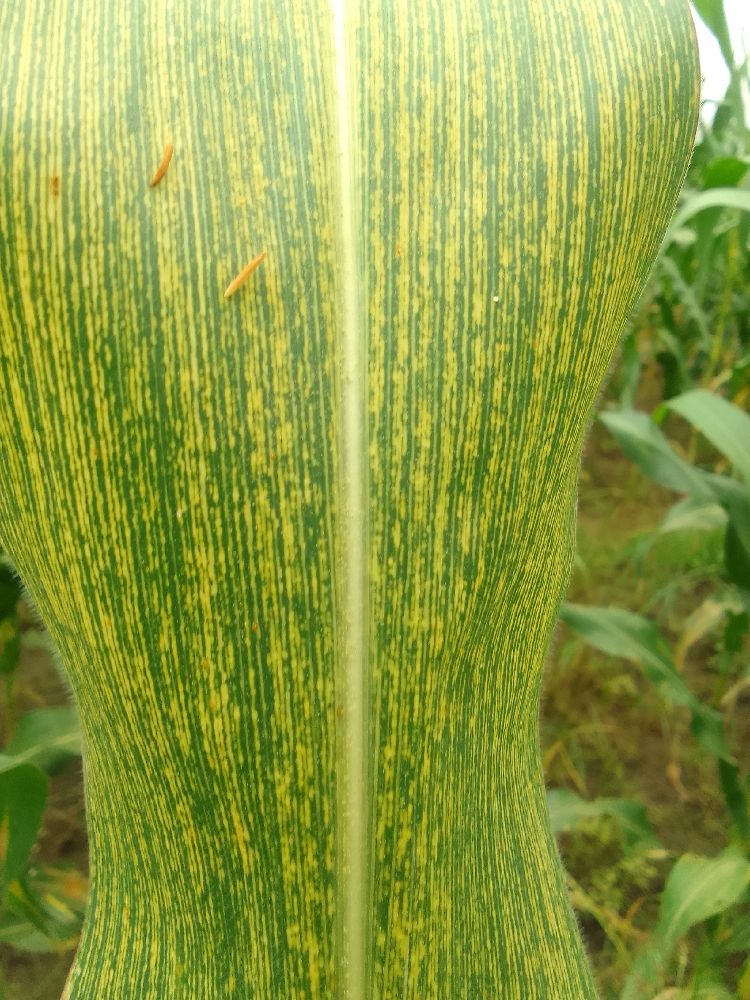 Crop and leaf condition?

maize, maize streak virus
